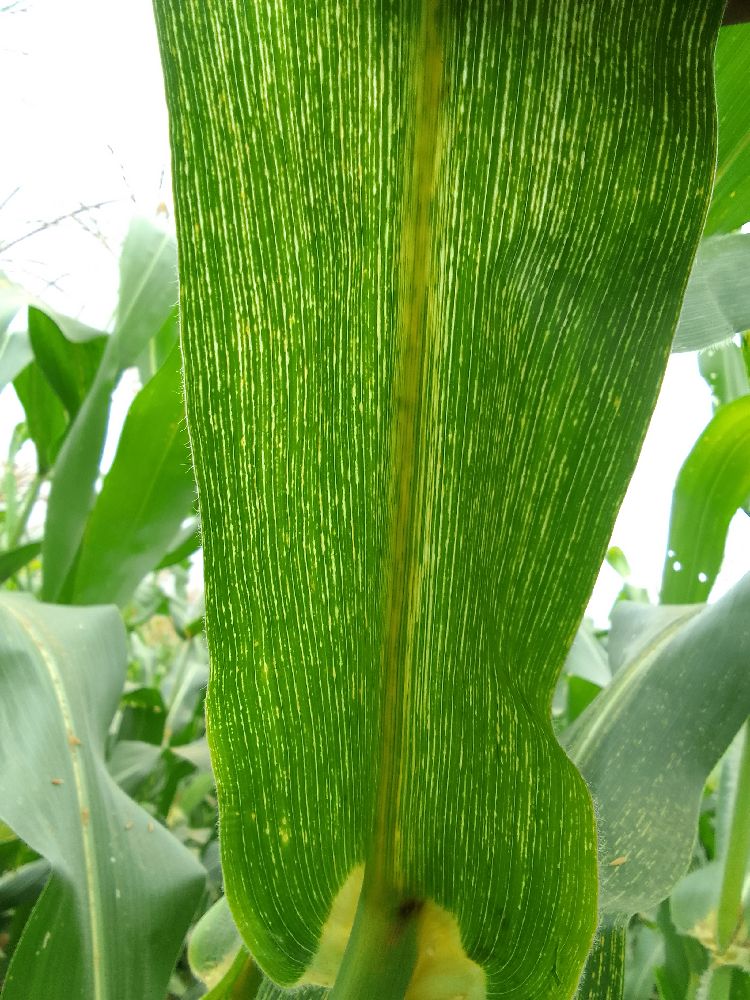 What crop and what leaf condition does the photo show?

maize, maize streak virus
